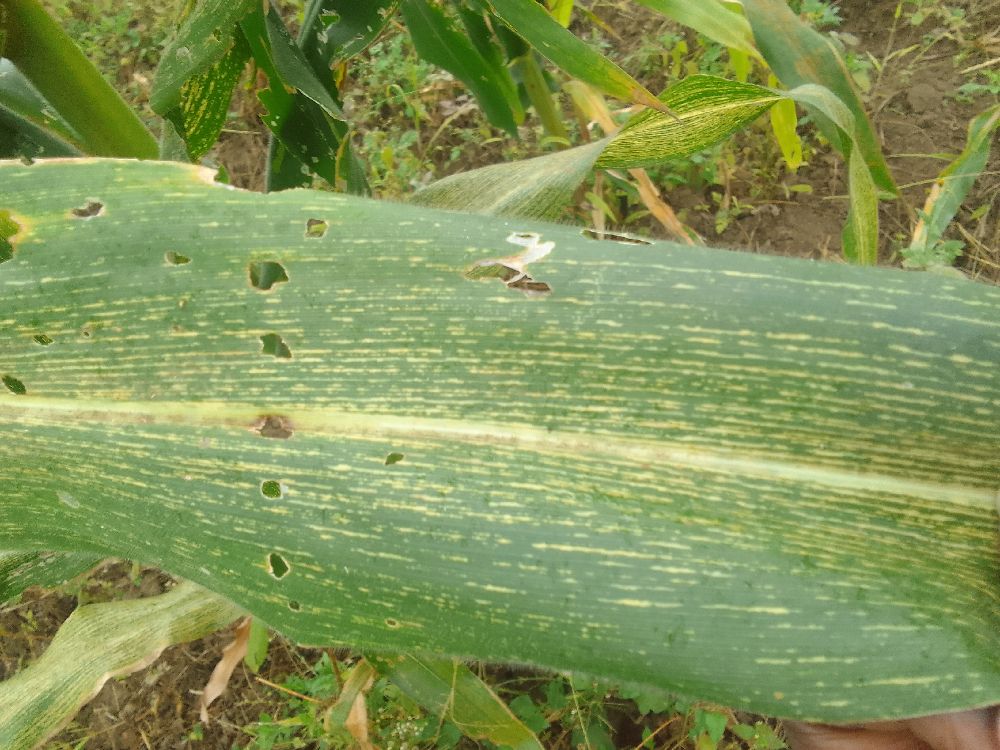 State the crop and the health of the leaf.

maize, maize streak virus
